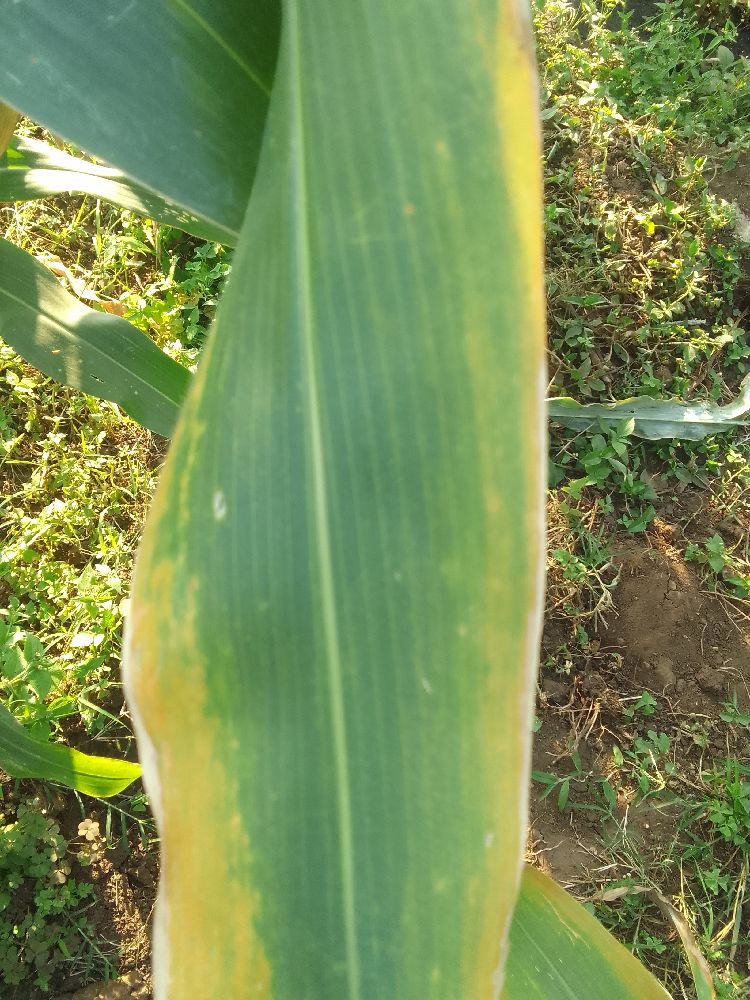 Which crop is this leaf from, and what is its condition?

maize, maize lethal necrosis
